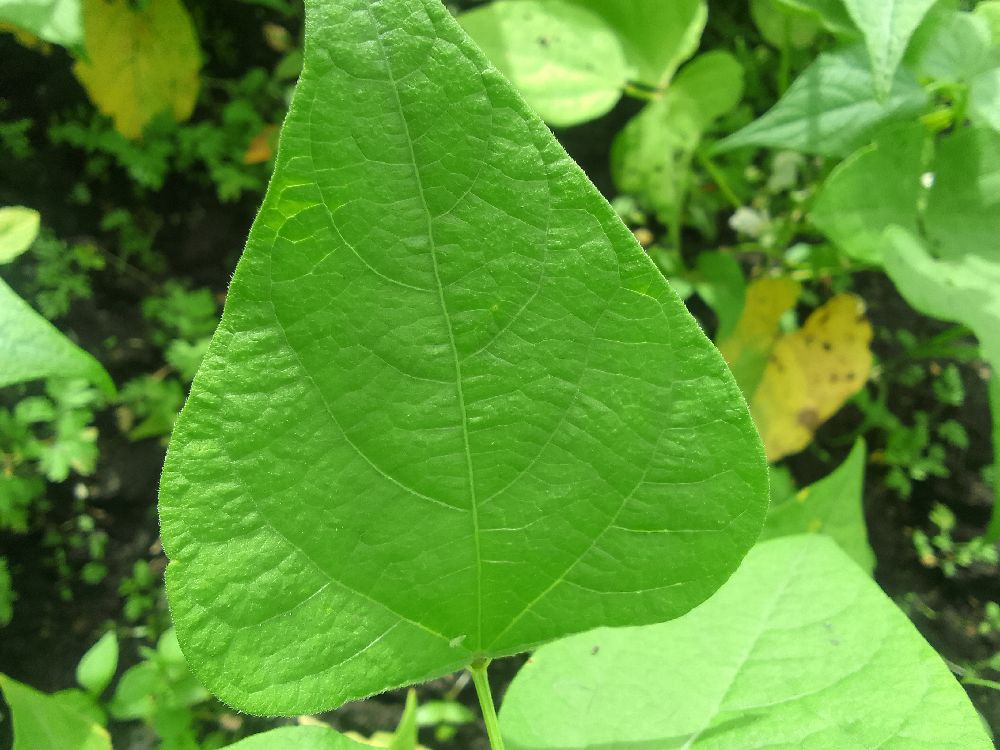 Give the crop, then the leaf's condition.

common bean, healthy
